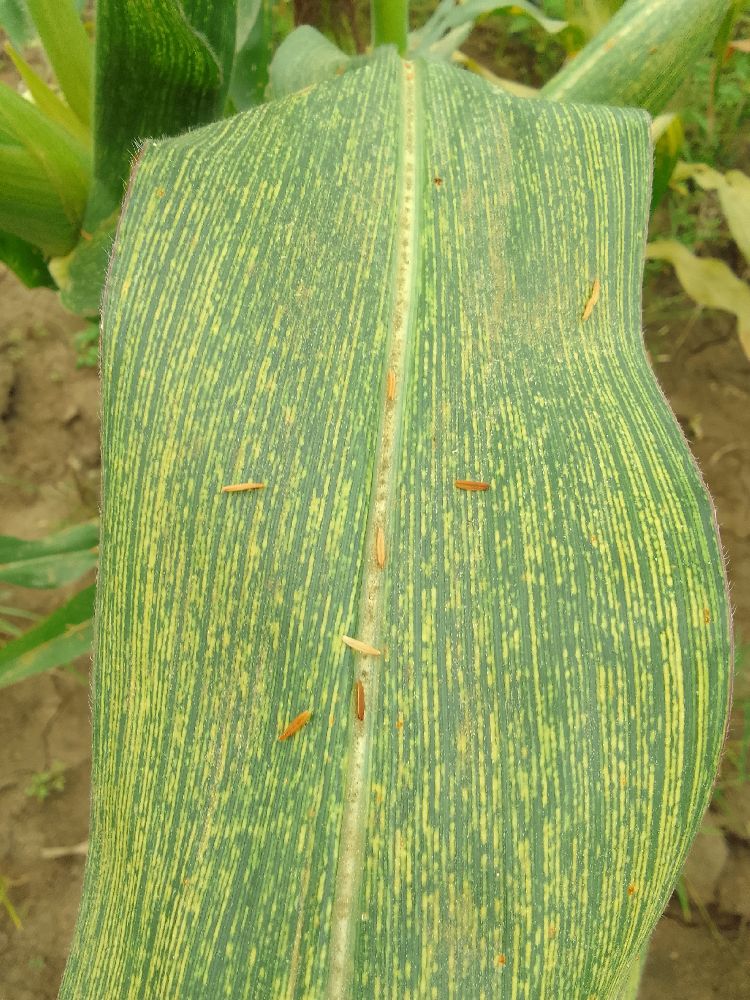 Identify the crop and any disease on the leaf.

maize, maize streak virus
